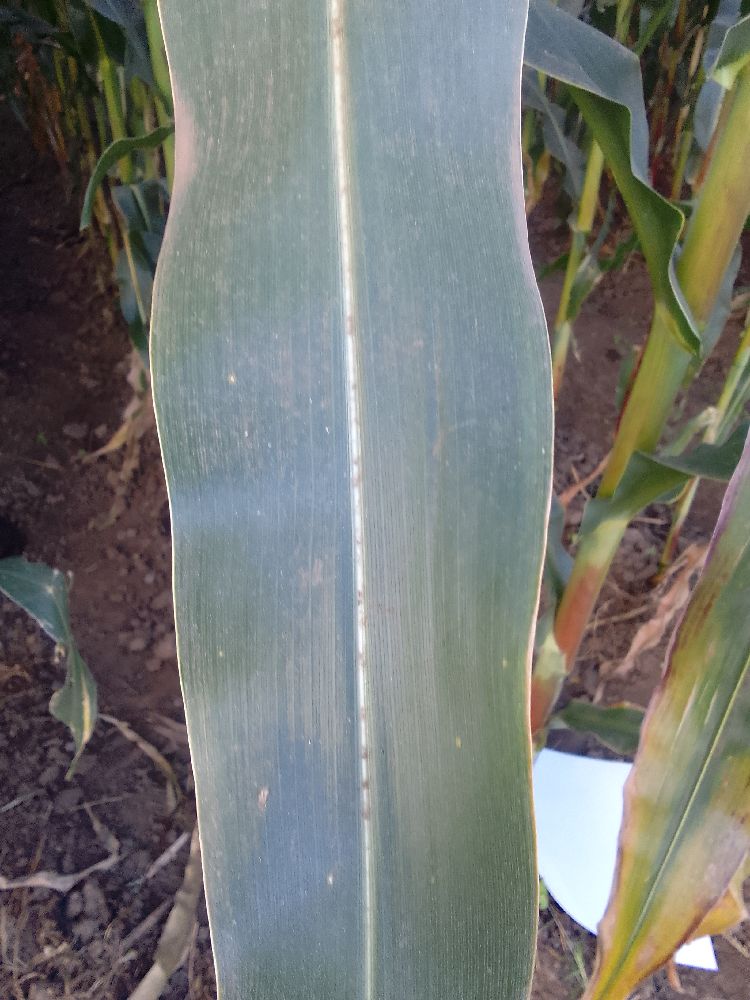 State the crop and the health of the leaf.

maize, healthy
